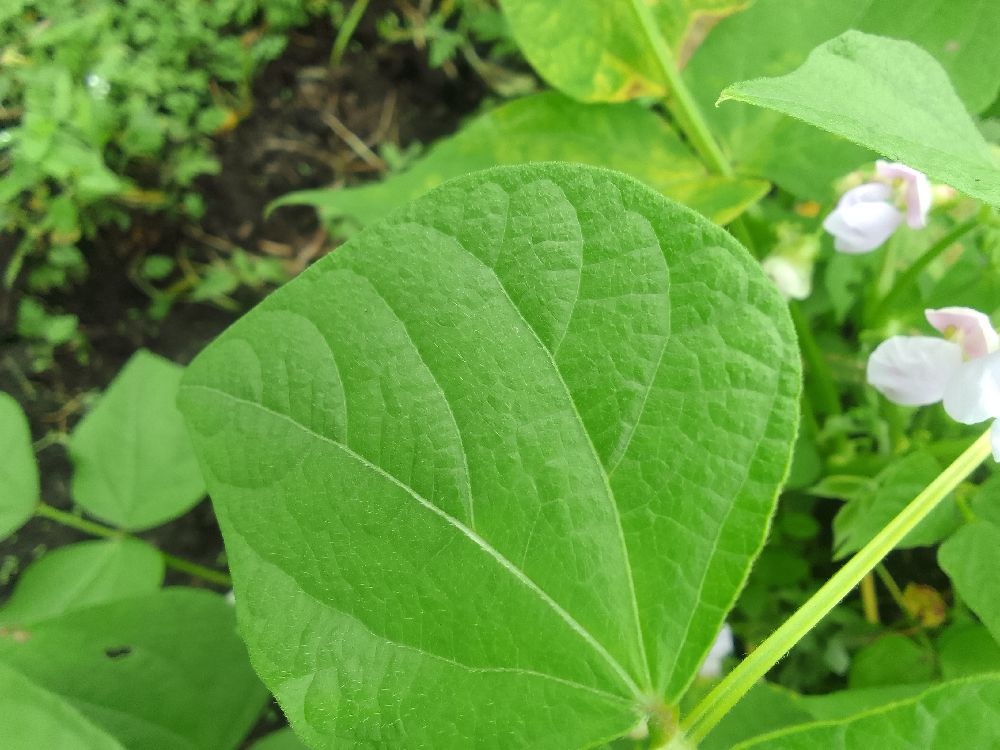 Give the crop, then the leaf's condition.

common bean, healthy
